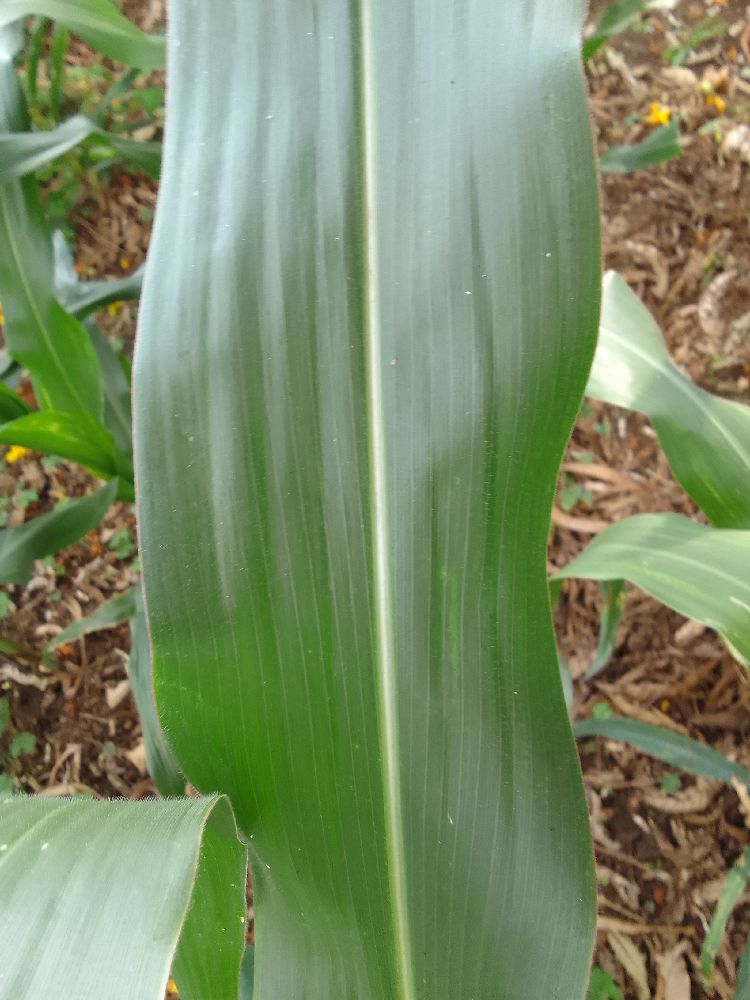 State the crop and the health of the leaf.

maize, healthy
